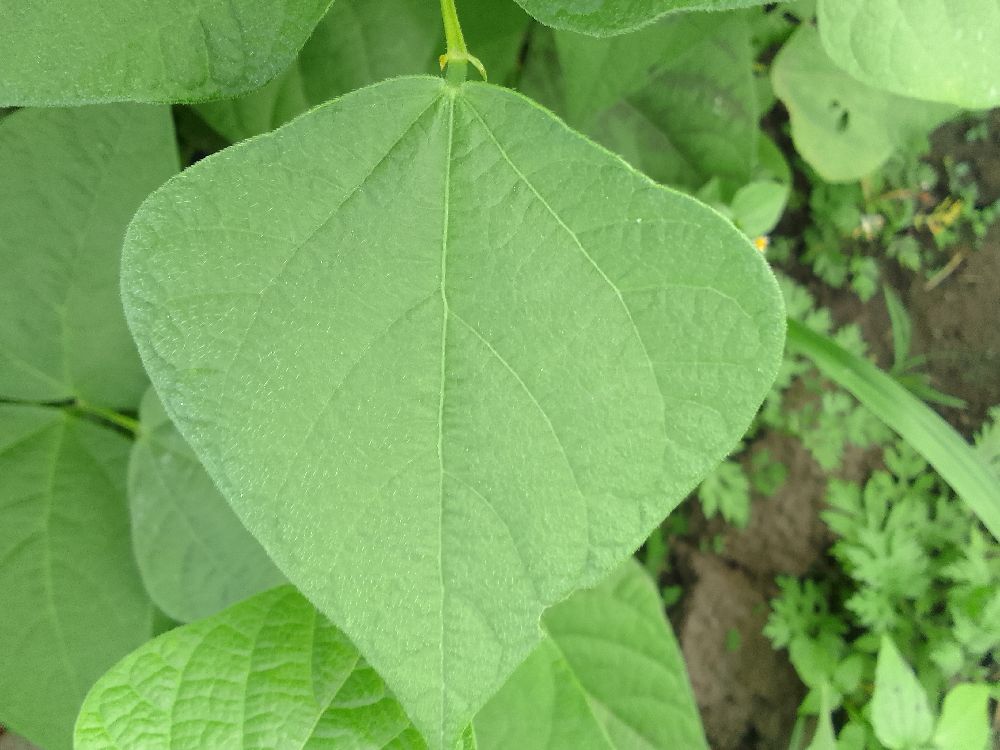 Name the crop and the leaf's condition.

common bean, healthy
